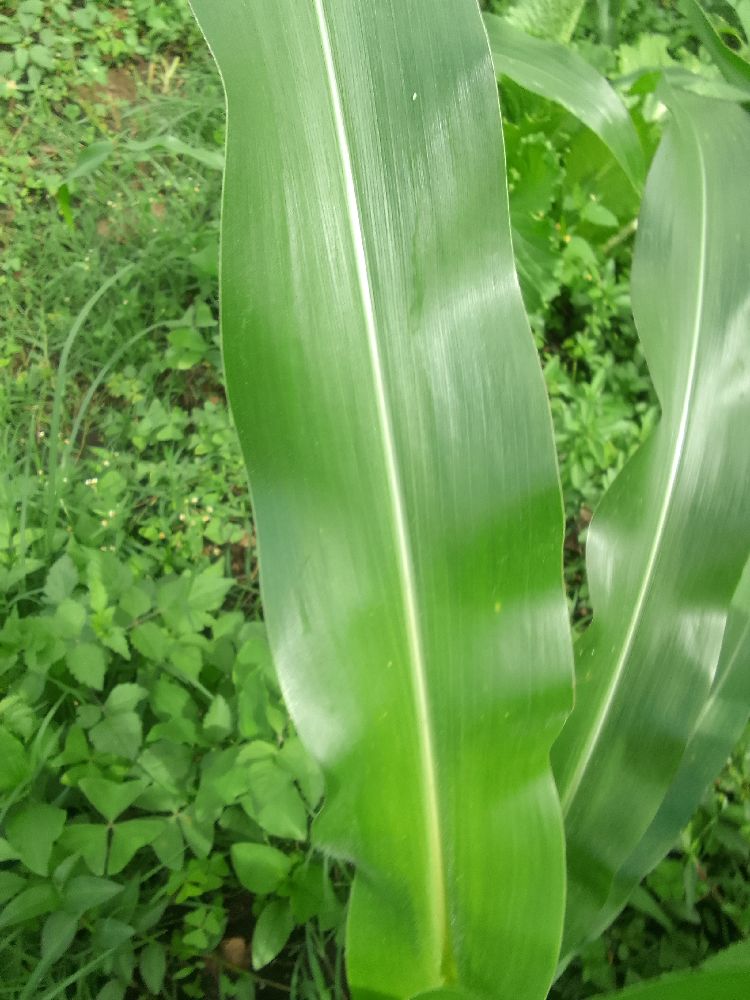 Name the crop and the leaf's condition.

maize, healthy
